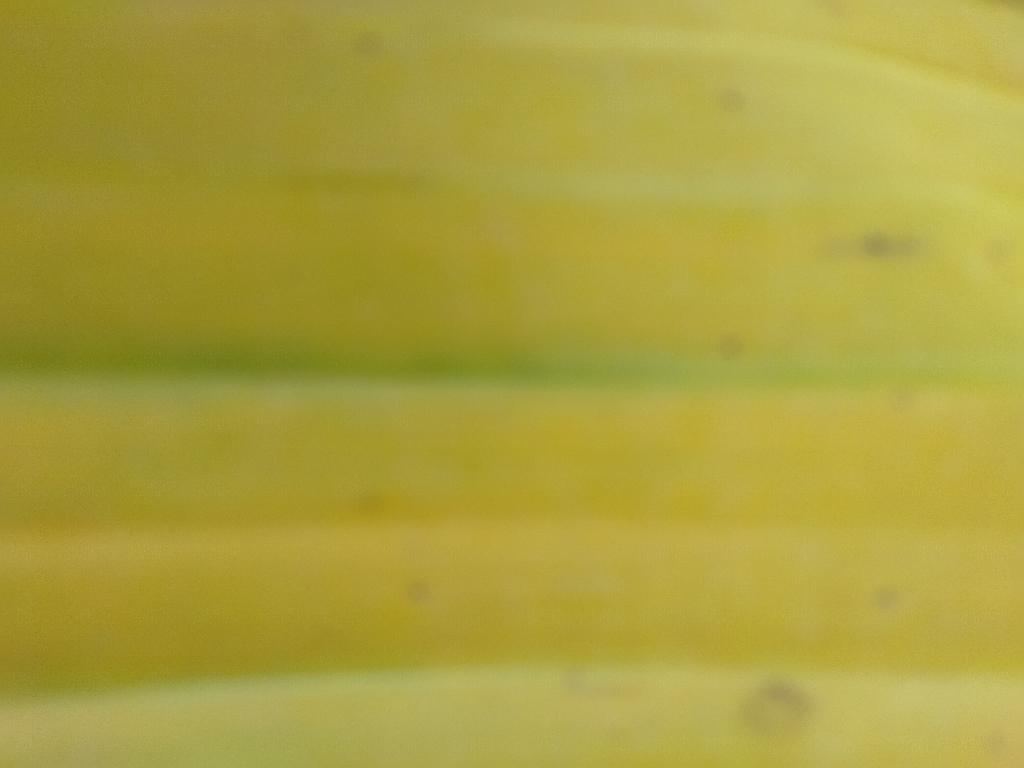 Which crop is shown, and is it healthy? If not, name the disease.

banana, fusarium wilt race 1
